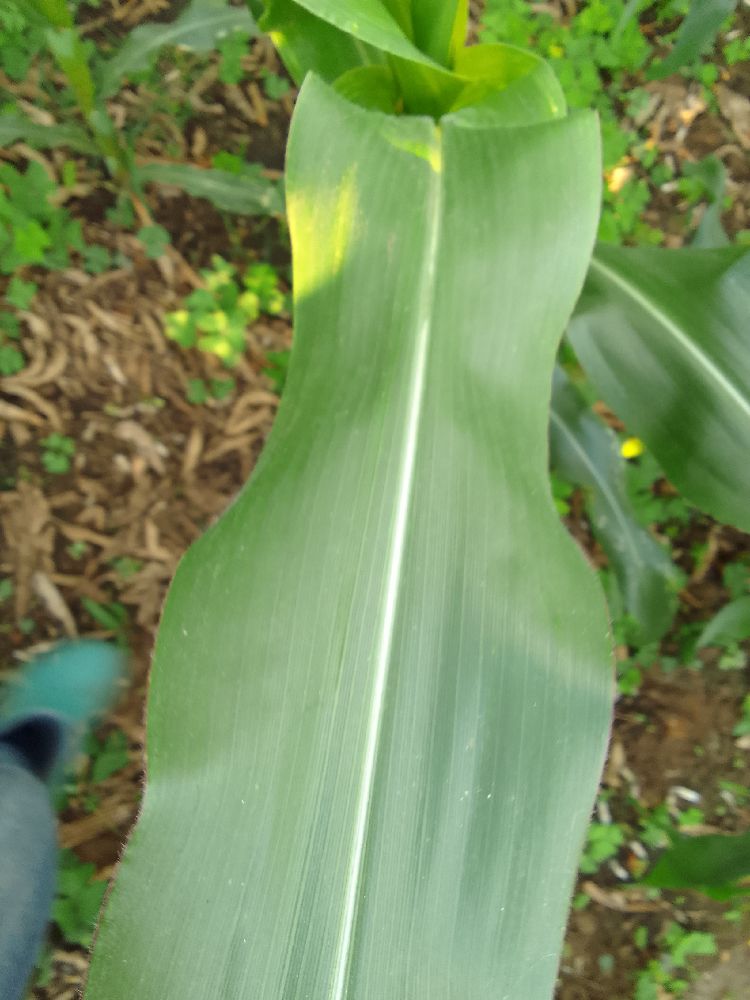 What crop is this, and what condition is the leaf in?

maize, healthy
